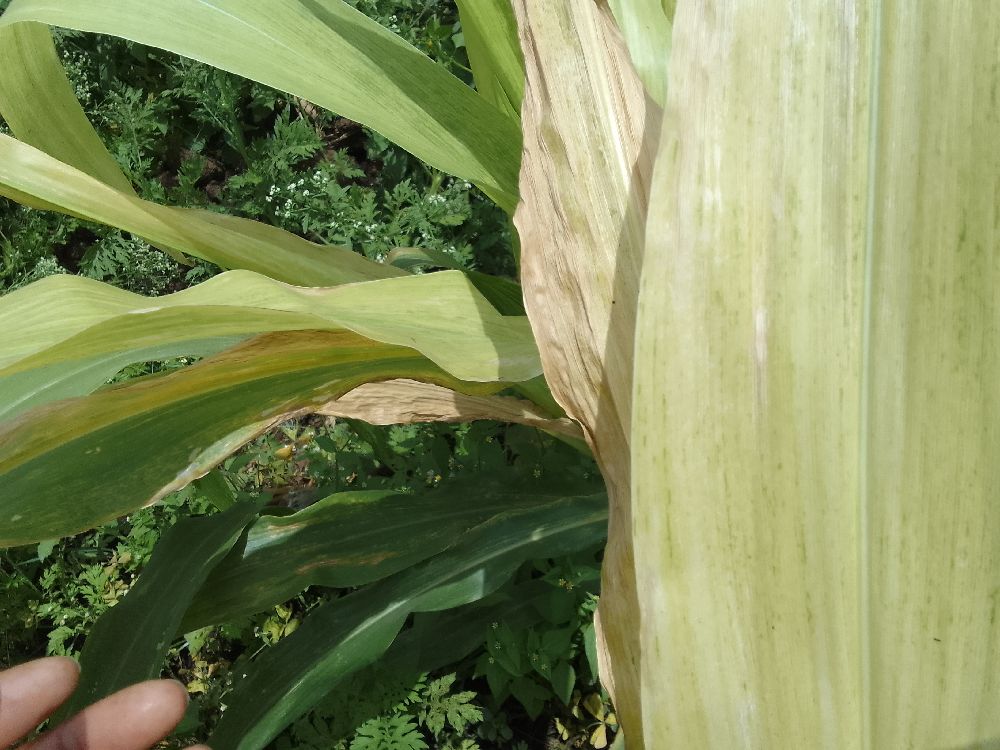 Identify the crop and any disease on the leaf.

maize, maize lethal necrosis
